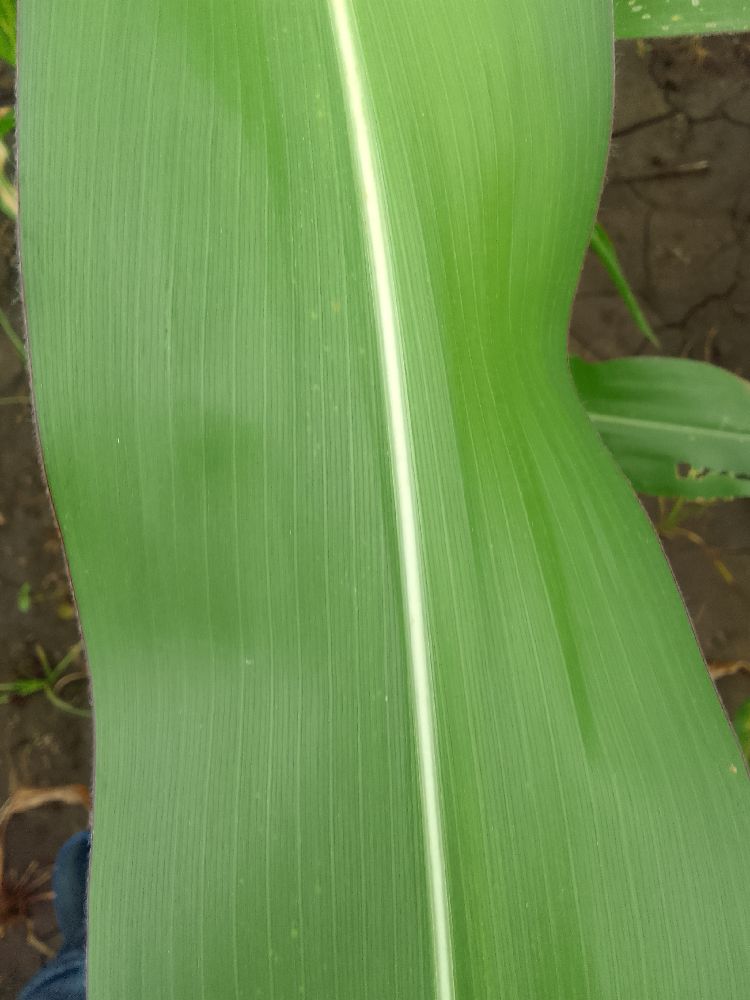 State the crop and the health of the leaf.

maize, healthy
